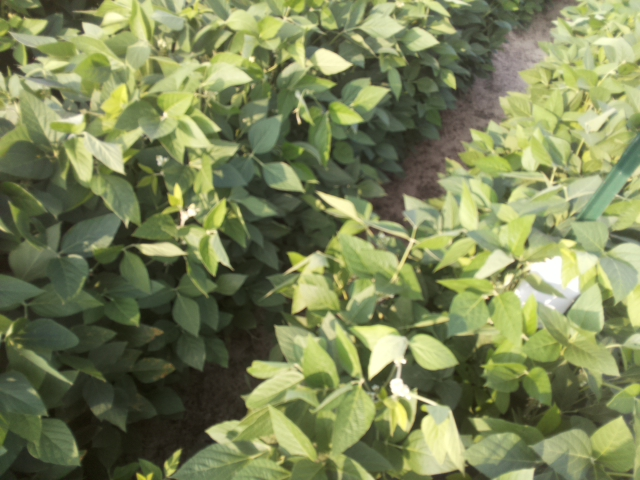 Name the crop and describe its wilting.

soybean, leaflets folding inward at secondary pulvinus with no turgor loss in leaflets or petioles
